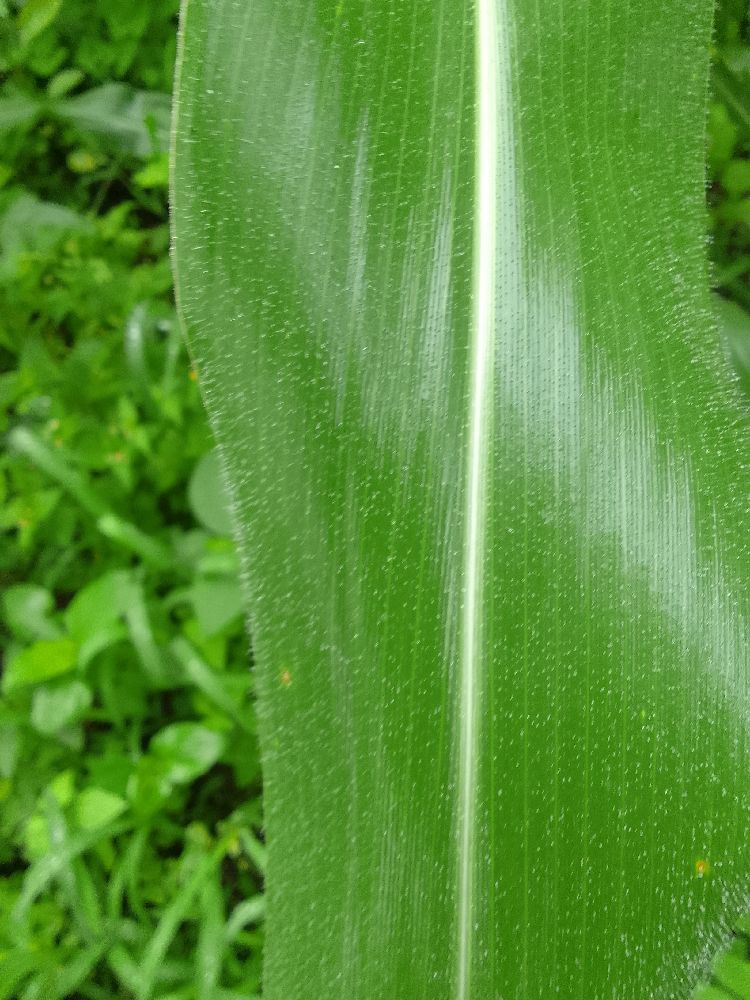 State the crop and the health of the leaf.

maize, healthy
